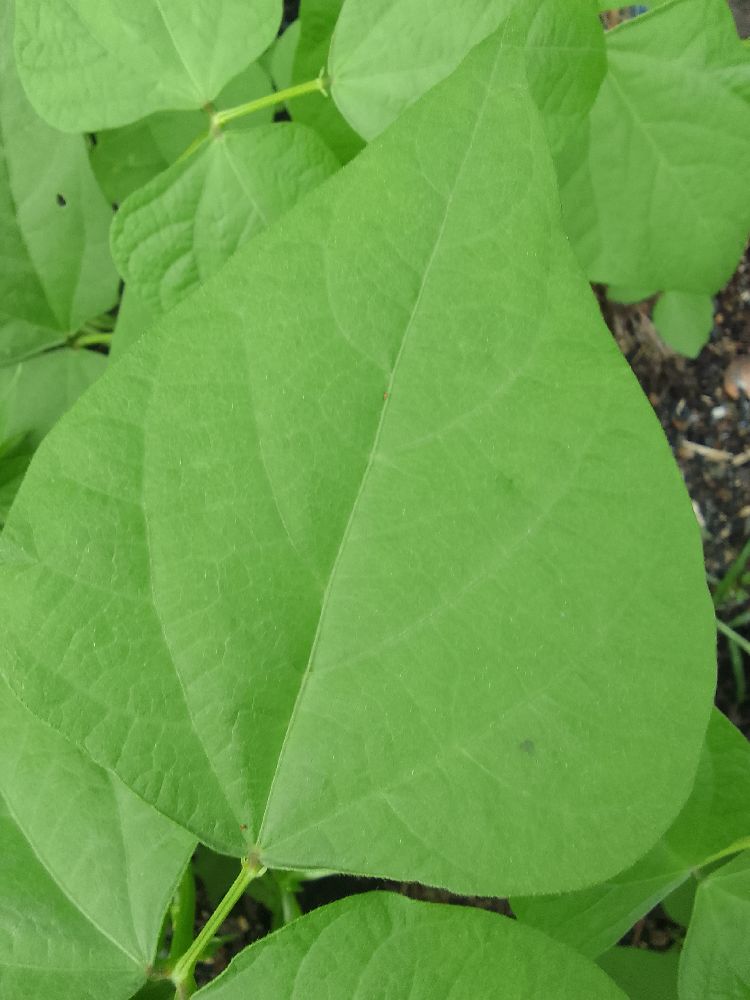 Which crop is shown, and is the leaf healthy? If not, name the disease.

common bean, healthy
